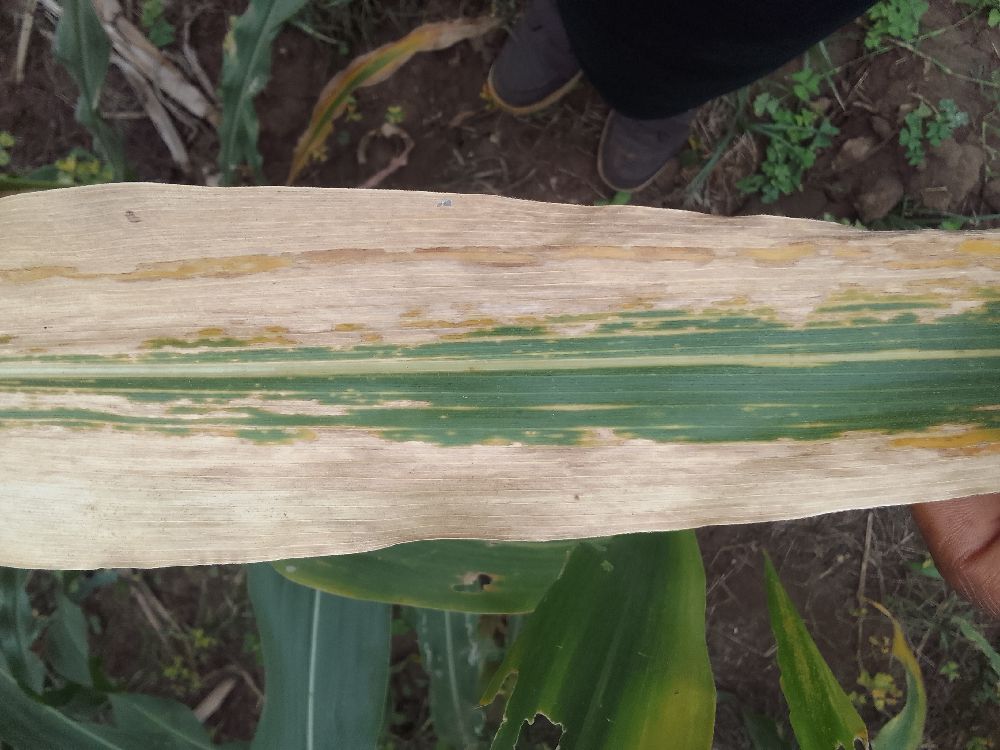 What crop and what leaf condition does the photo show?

maize, maize lethal necrosis
